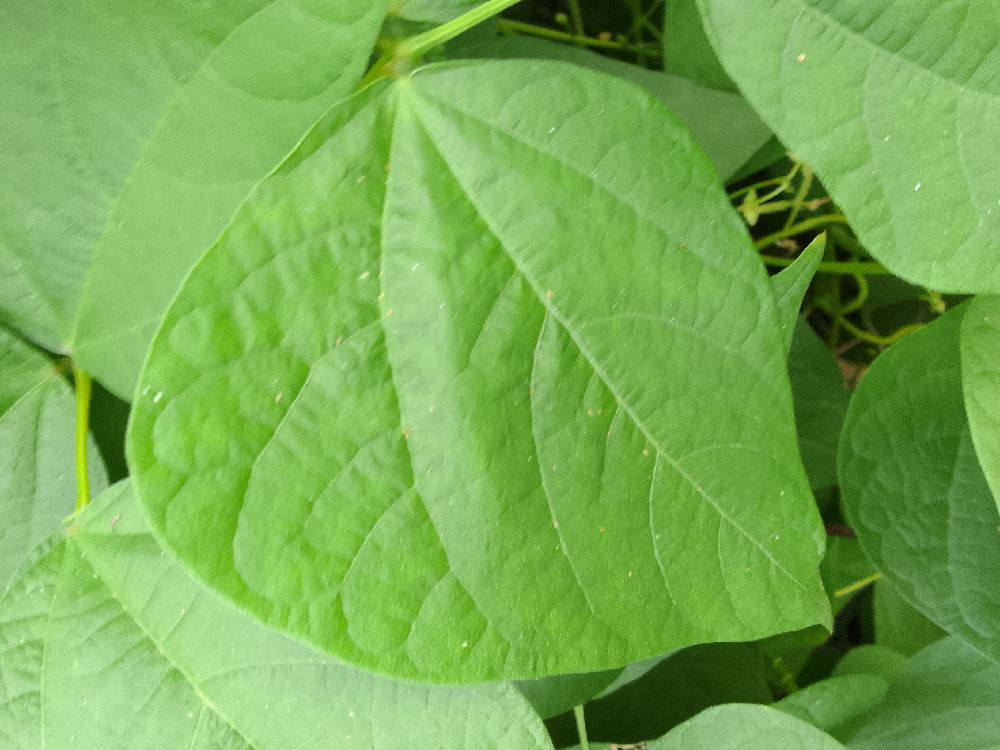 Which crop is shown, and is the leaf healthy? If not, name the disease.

common bean, healthy
